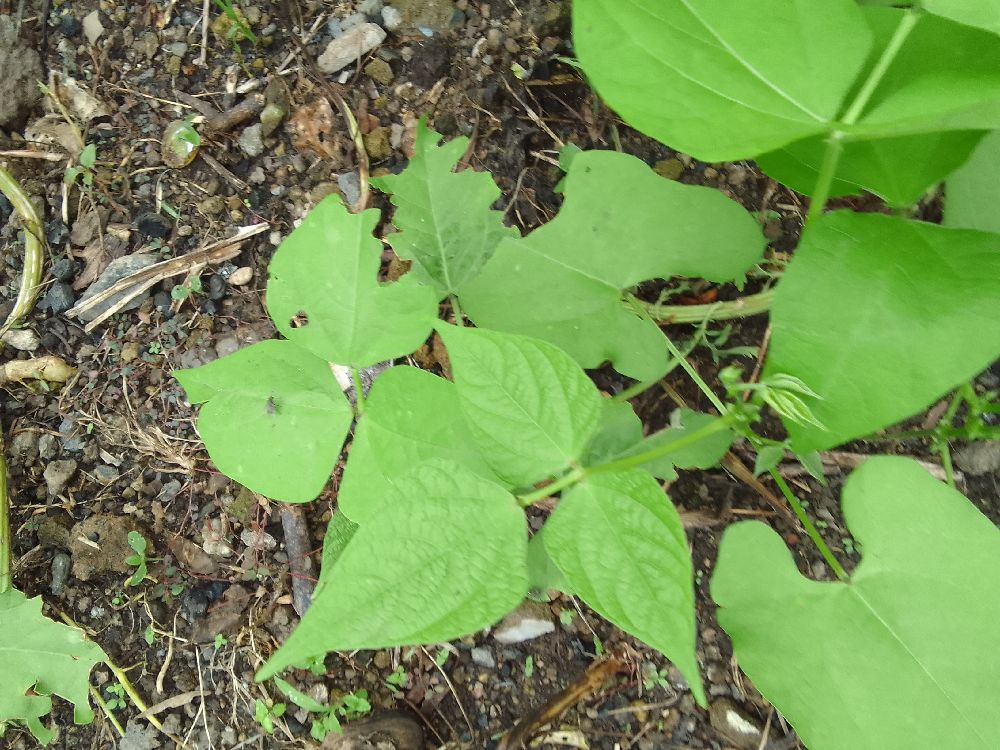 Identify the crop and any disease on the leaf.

common bean, healthy
